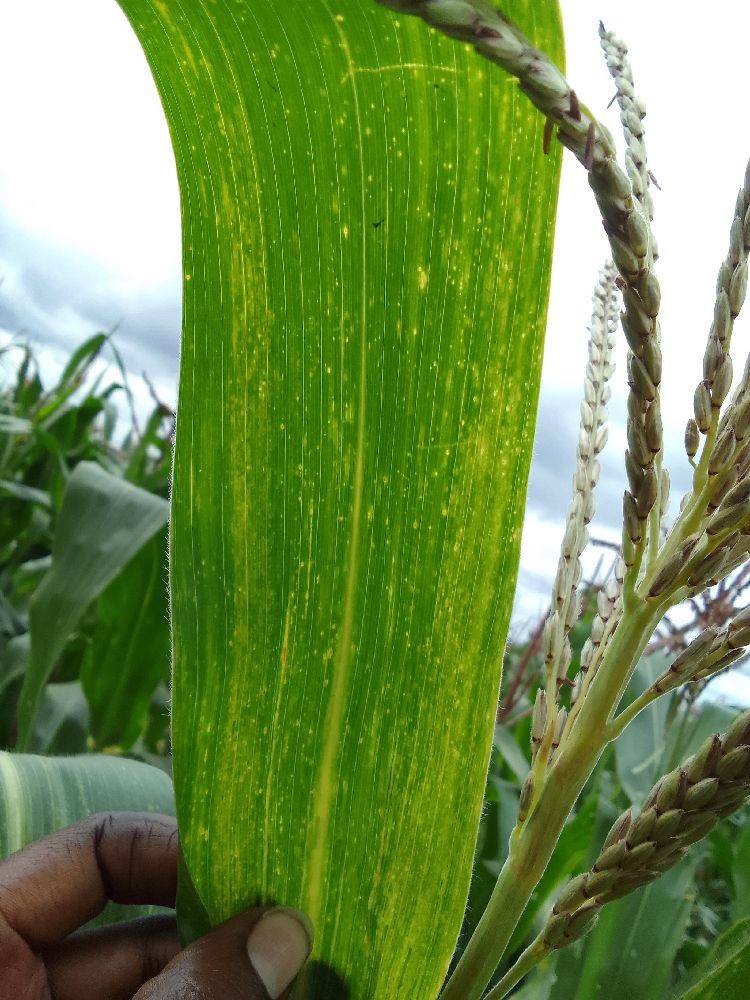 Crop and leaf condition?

maize, maize lethal necrosis
